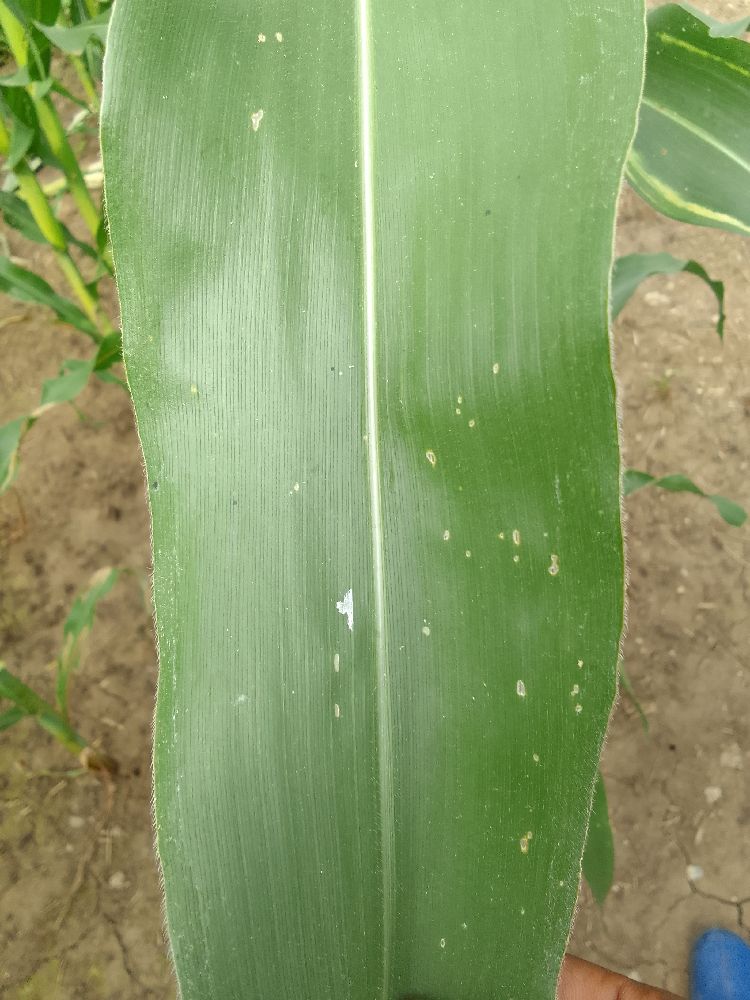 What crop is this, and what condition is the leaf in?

maize, healthy
